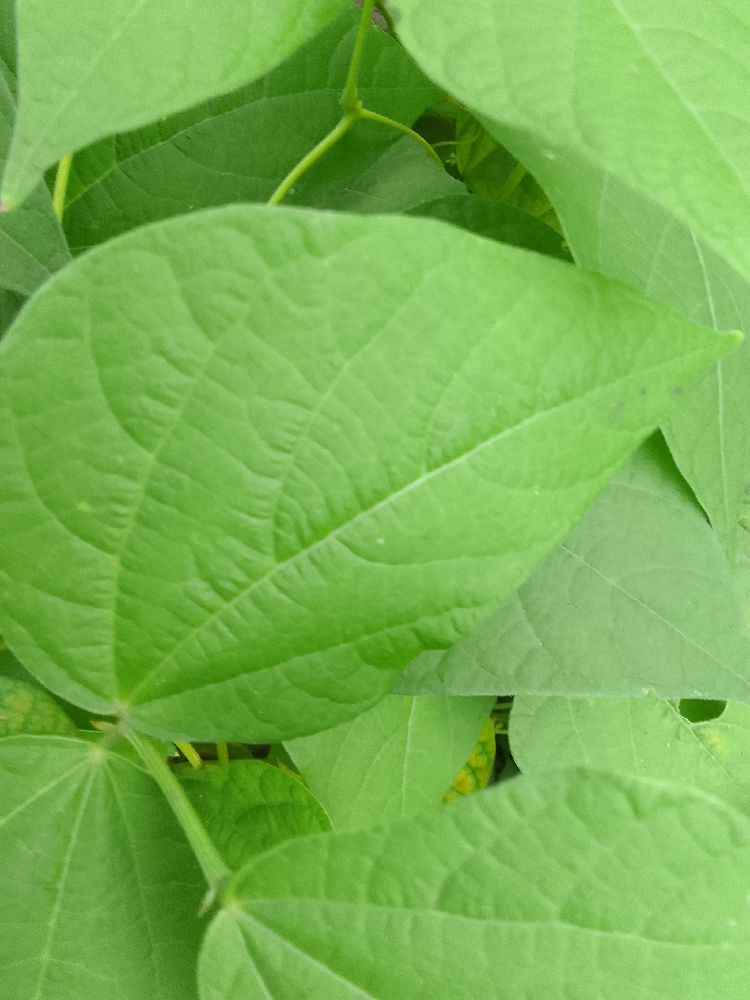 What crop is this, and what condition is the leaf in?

common bean, healthy
